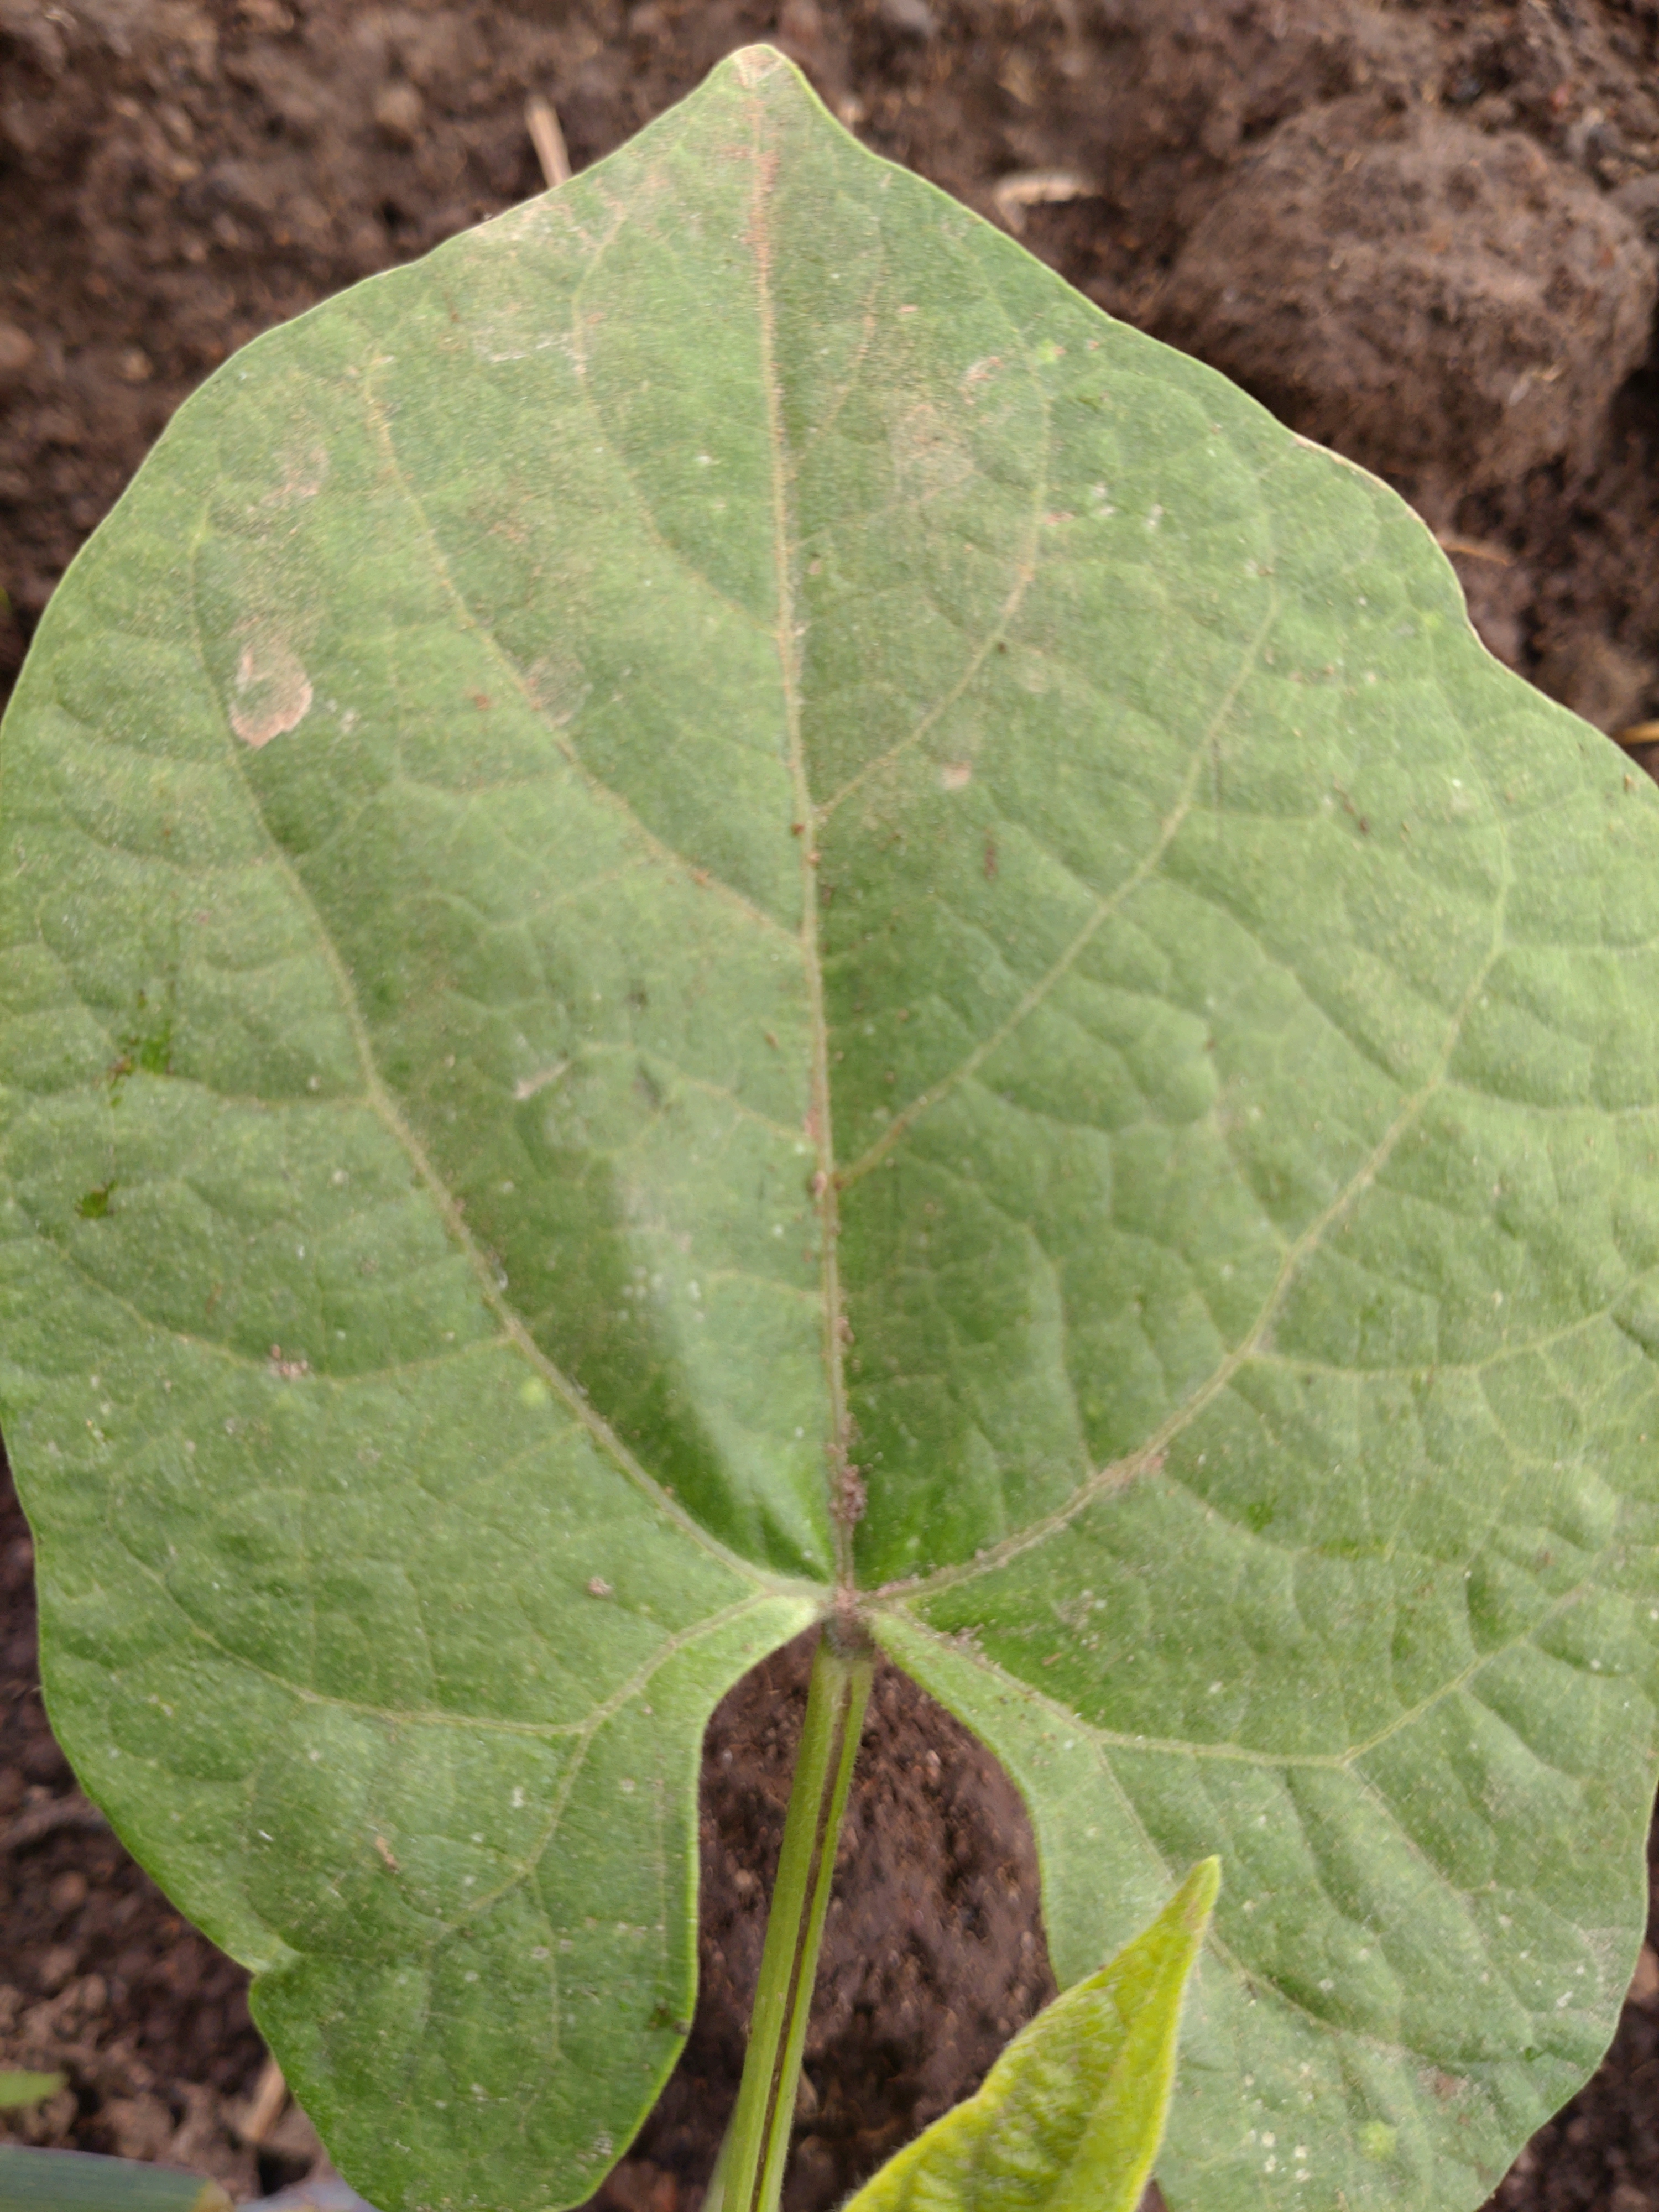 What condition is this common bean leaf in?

healthy
